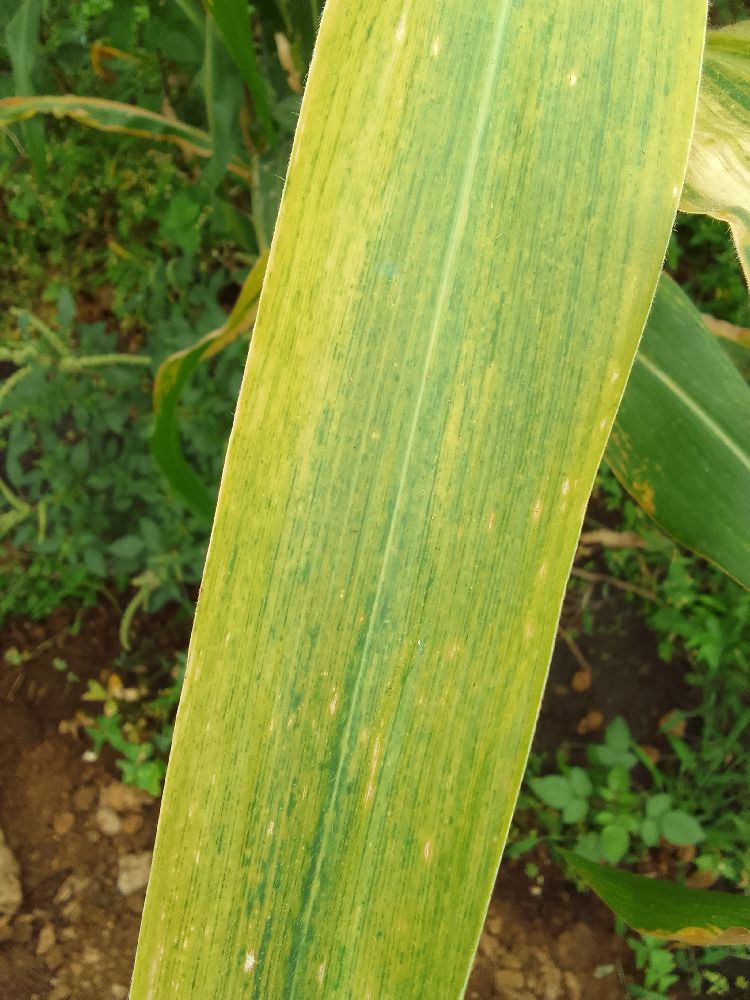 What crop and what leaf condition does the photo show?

maize, maize lethal necrosis
